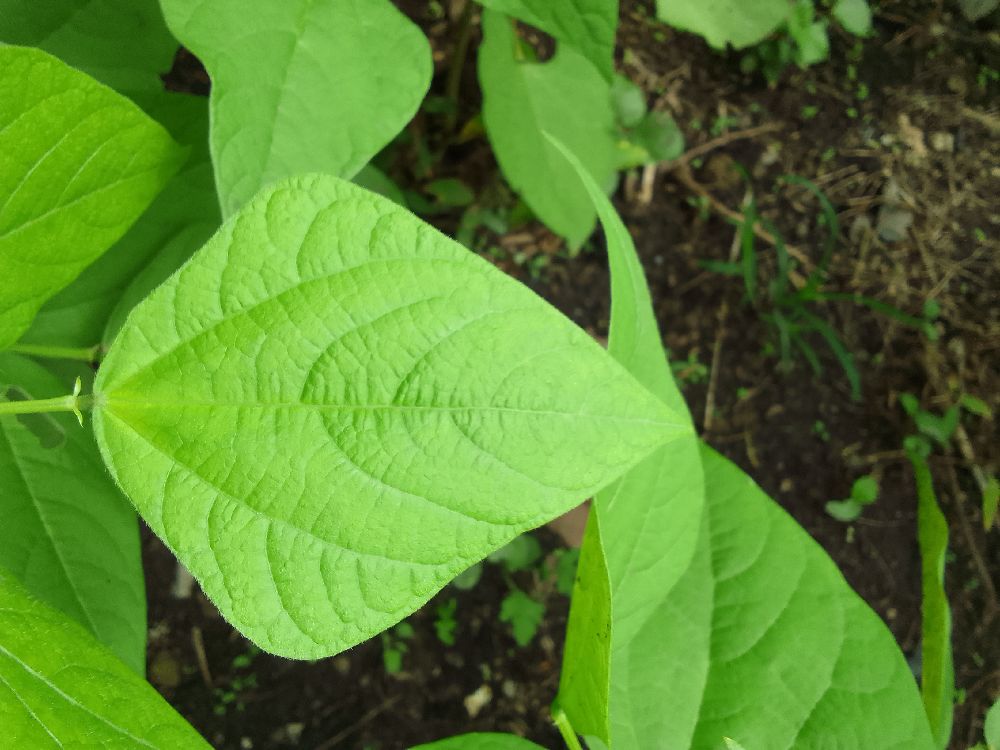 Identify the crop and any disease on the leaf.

common bean, healthy
